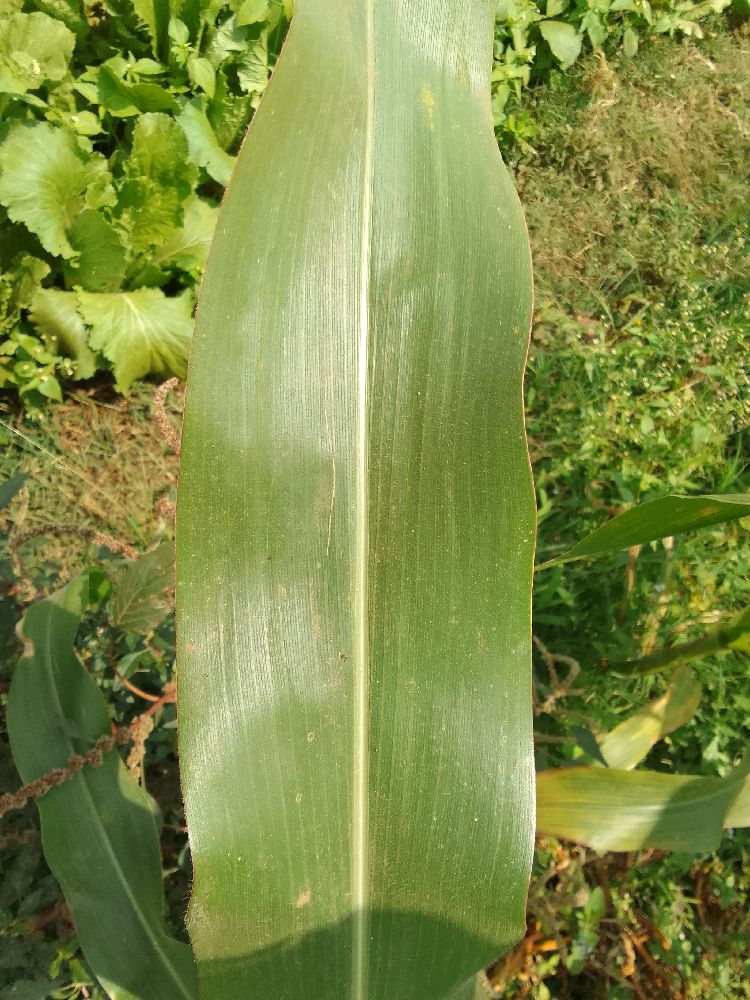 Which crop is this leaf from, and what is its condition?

maize, healthy
